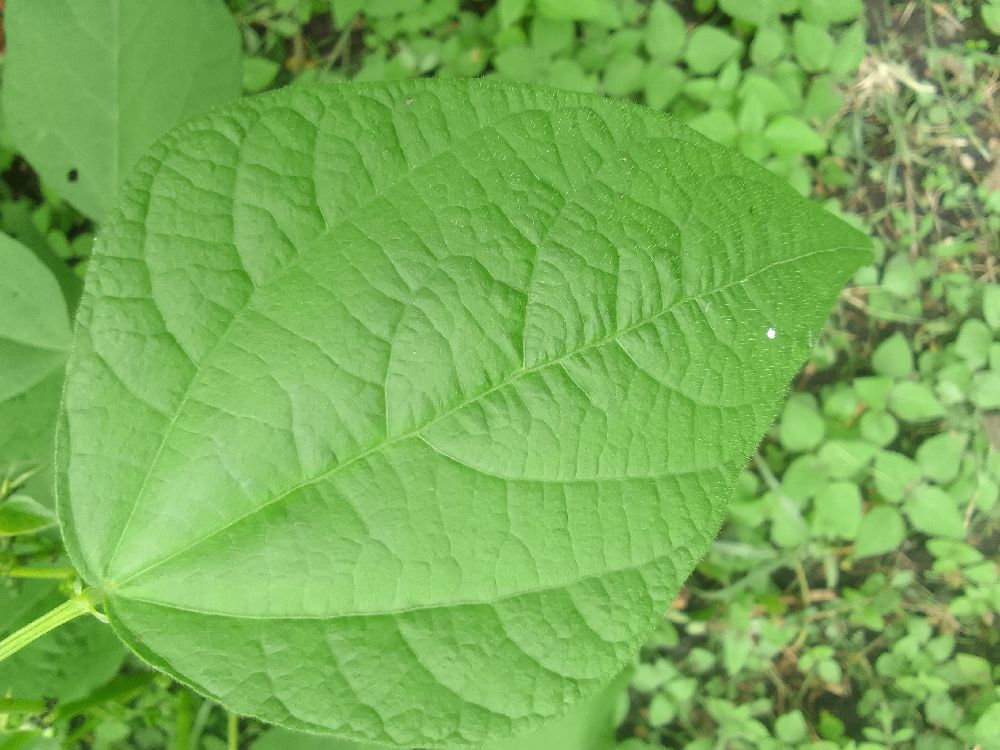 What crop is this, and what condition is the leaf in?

common bean, healthy
